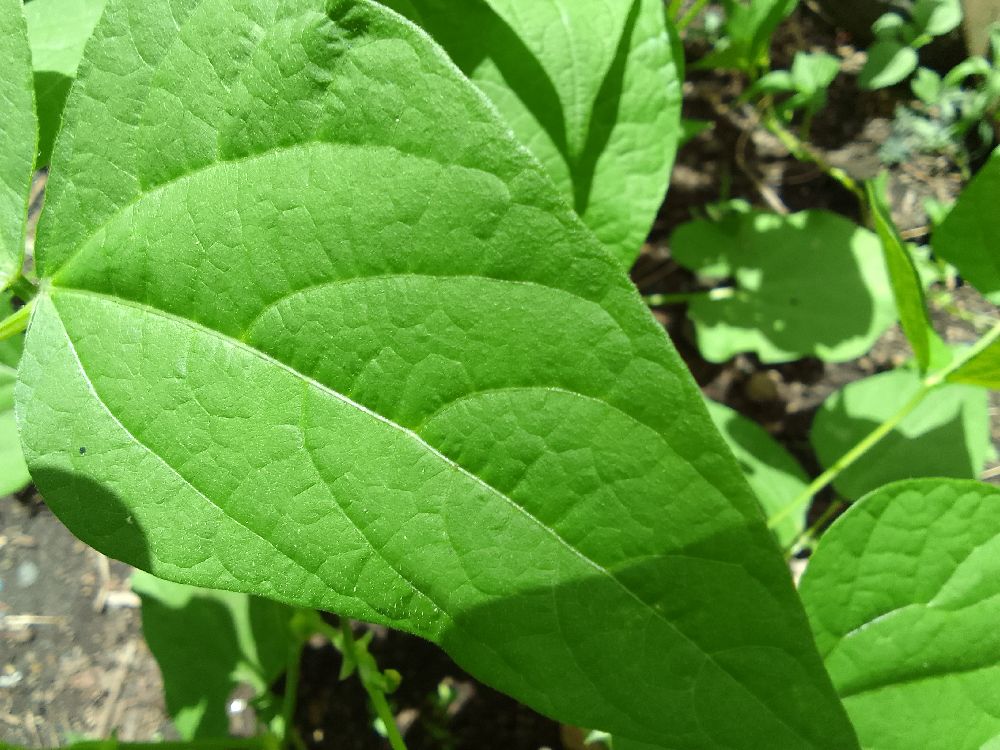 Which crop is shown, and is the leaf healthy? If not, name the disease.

common bean, healthy
